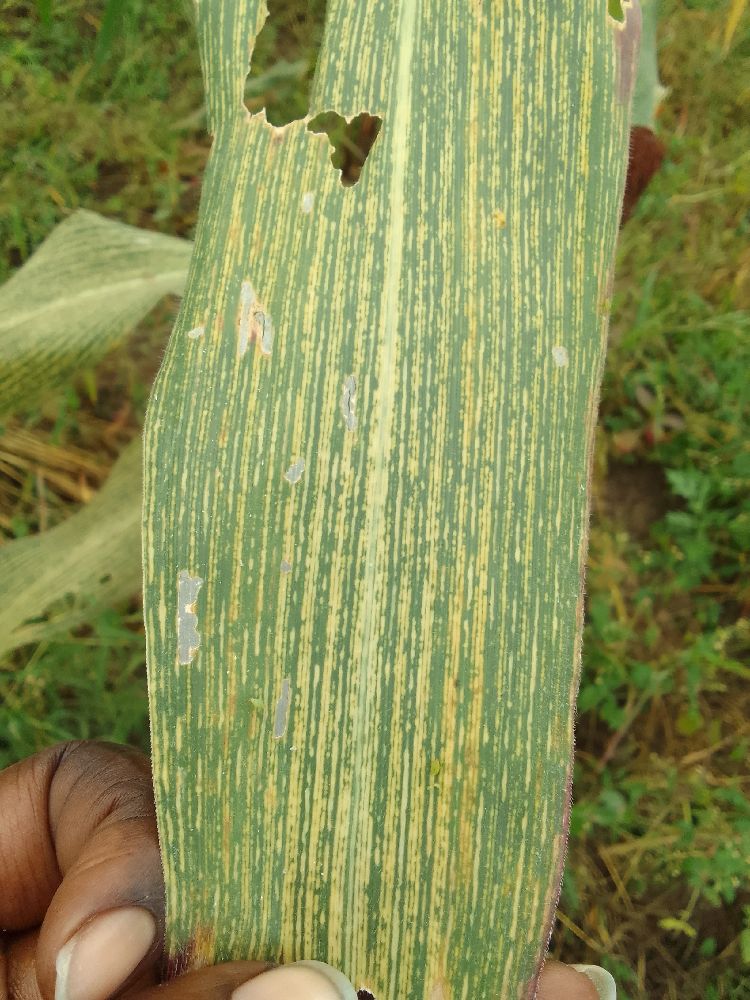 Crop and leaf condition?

maize, maize streak virus
